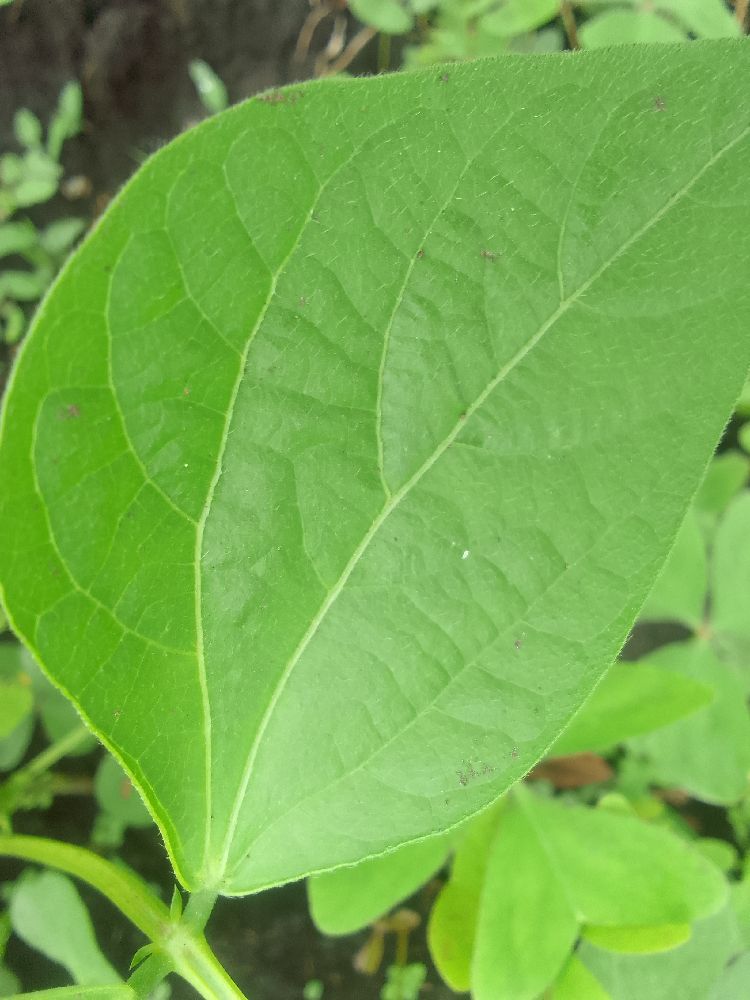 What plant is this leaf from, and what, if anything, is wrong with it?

common bean, healthy
